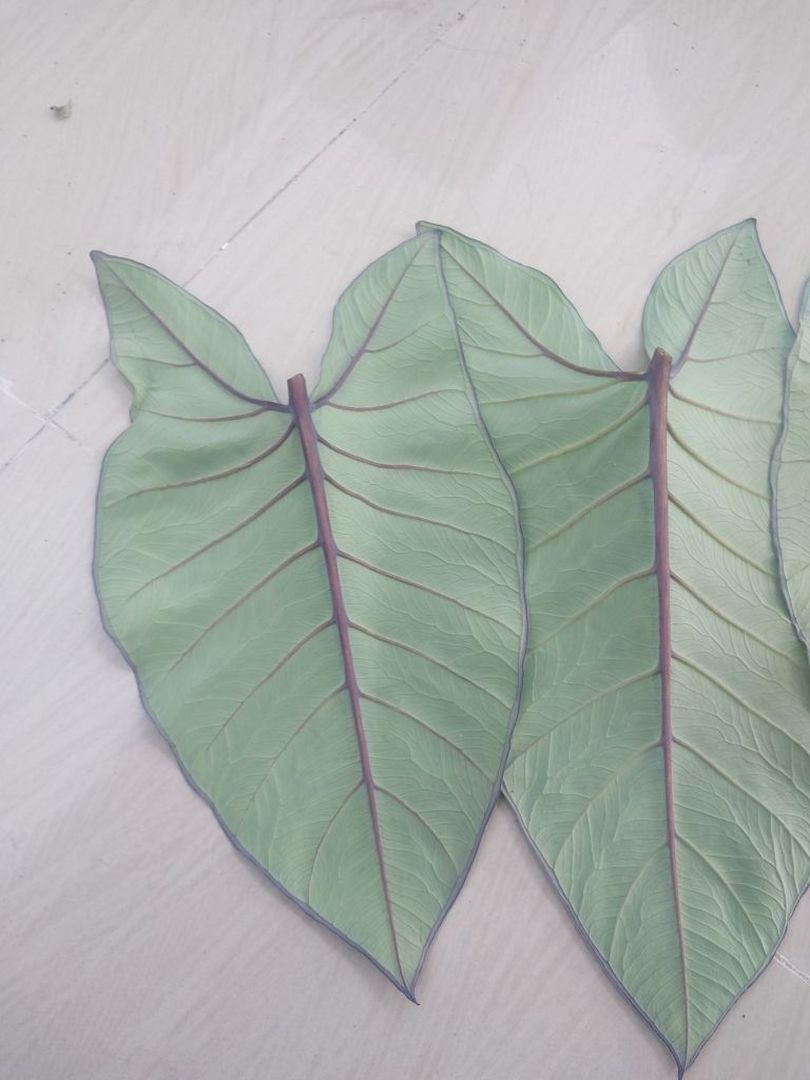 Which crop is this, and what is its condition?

taro, healthy
